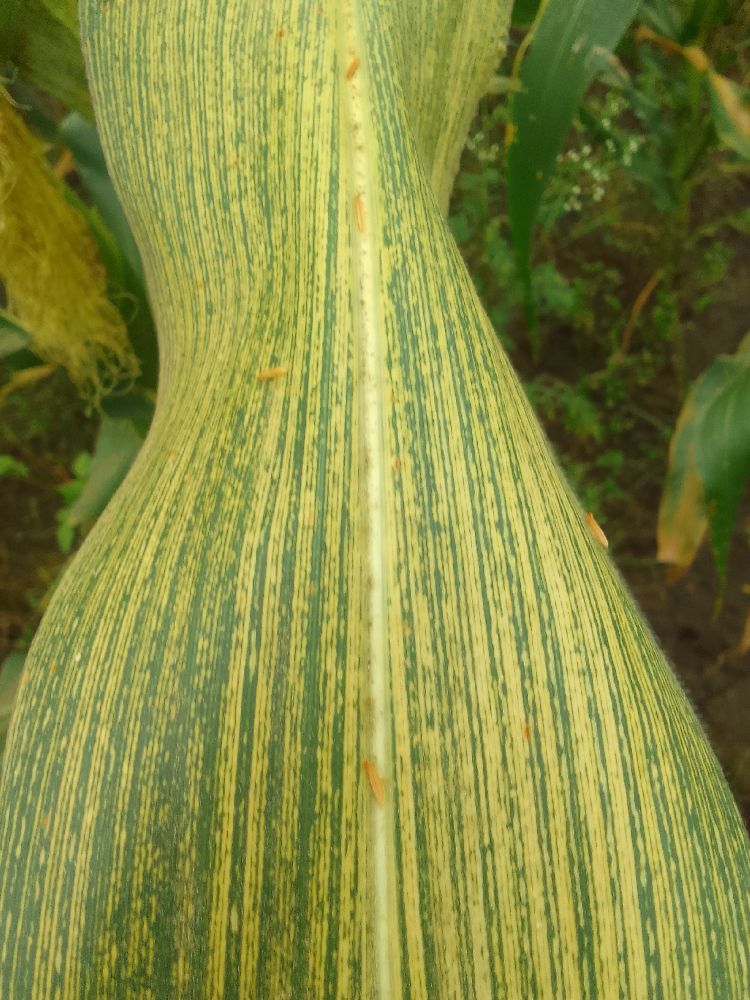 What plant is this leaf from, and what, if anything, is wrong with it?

maize, maize streak virus
